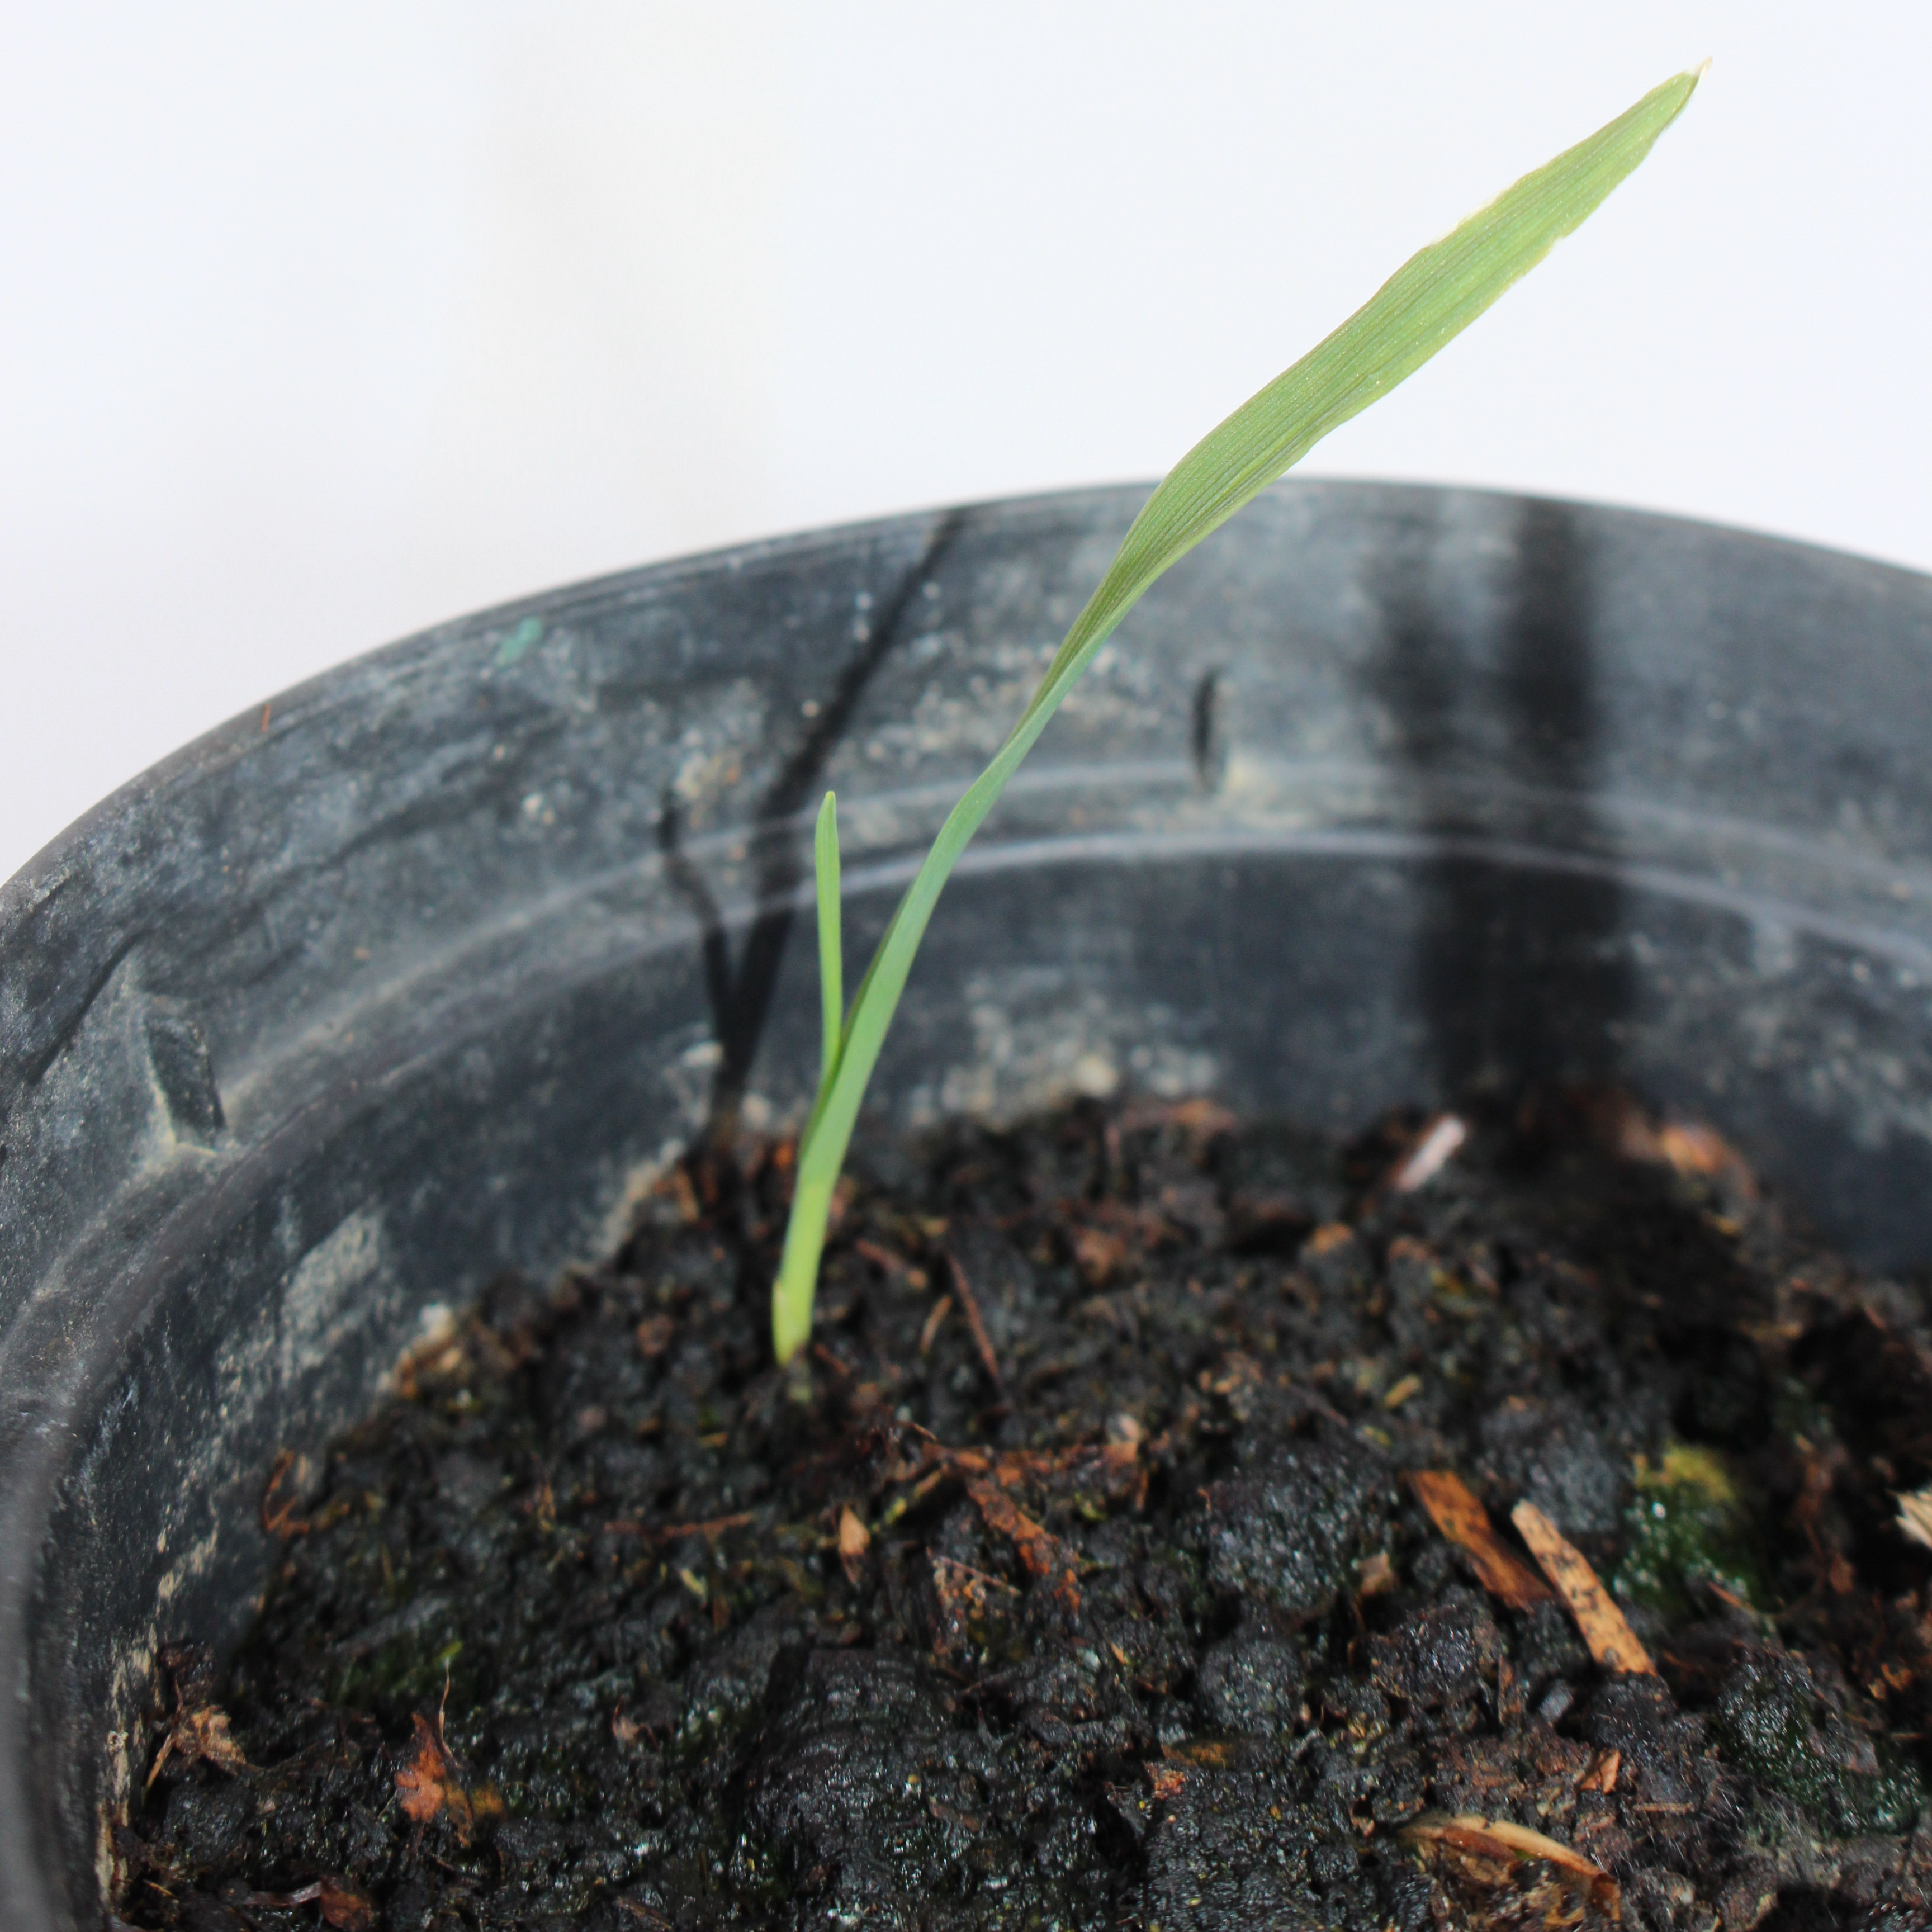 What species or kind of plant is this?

Avena sterilis
